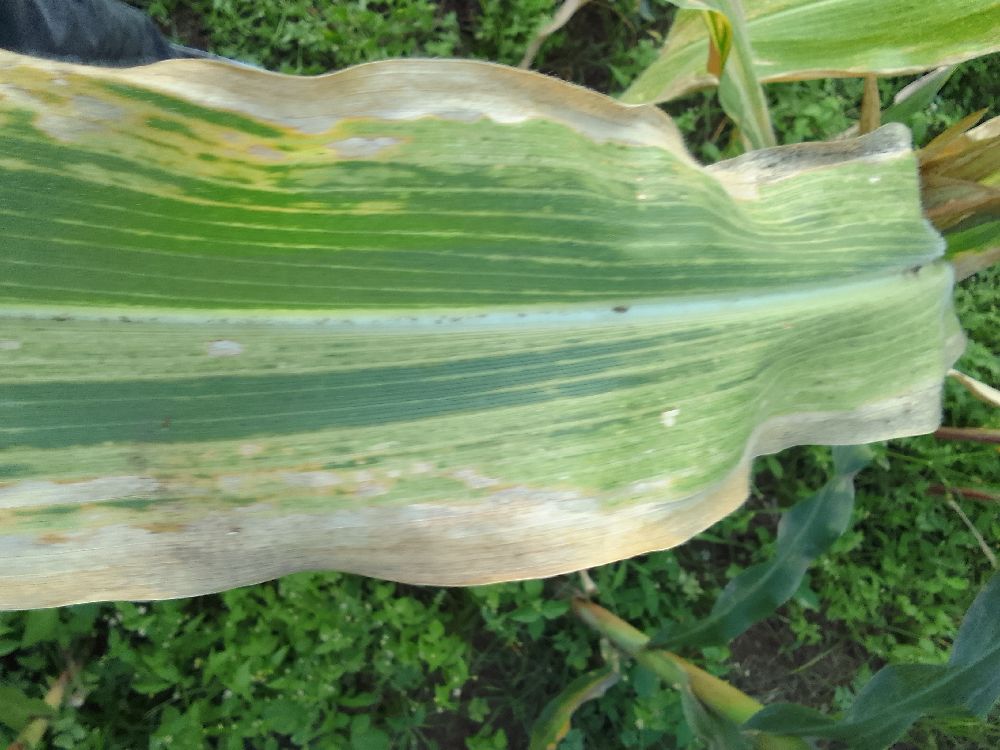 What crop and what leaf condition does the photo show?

maize, maize lethal necrosis
